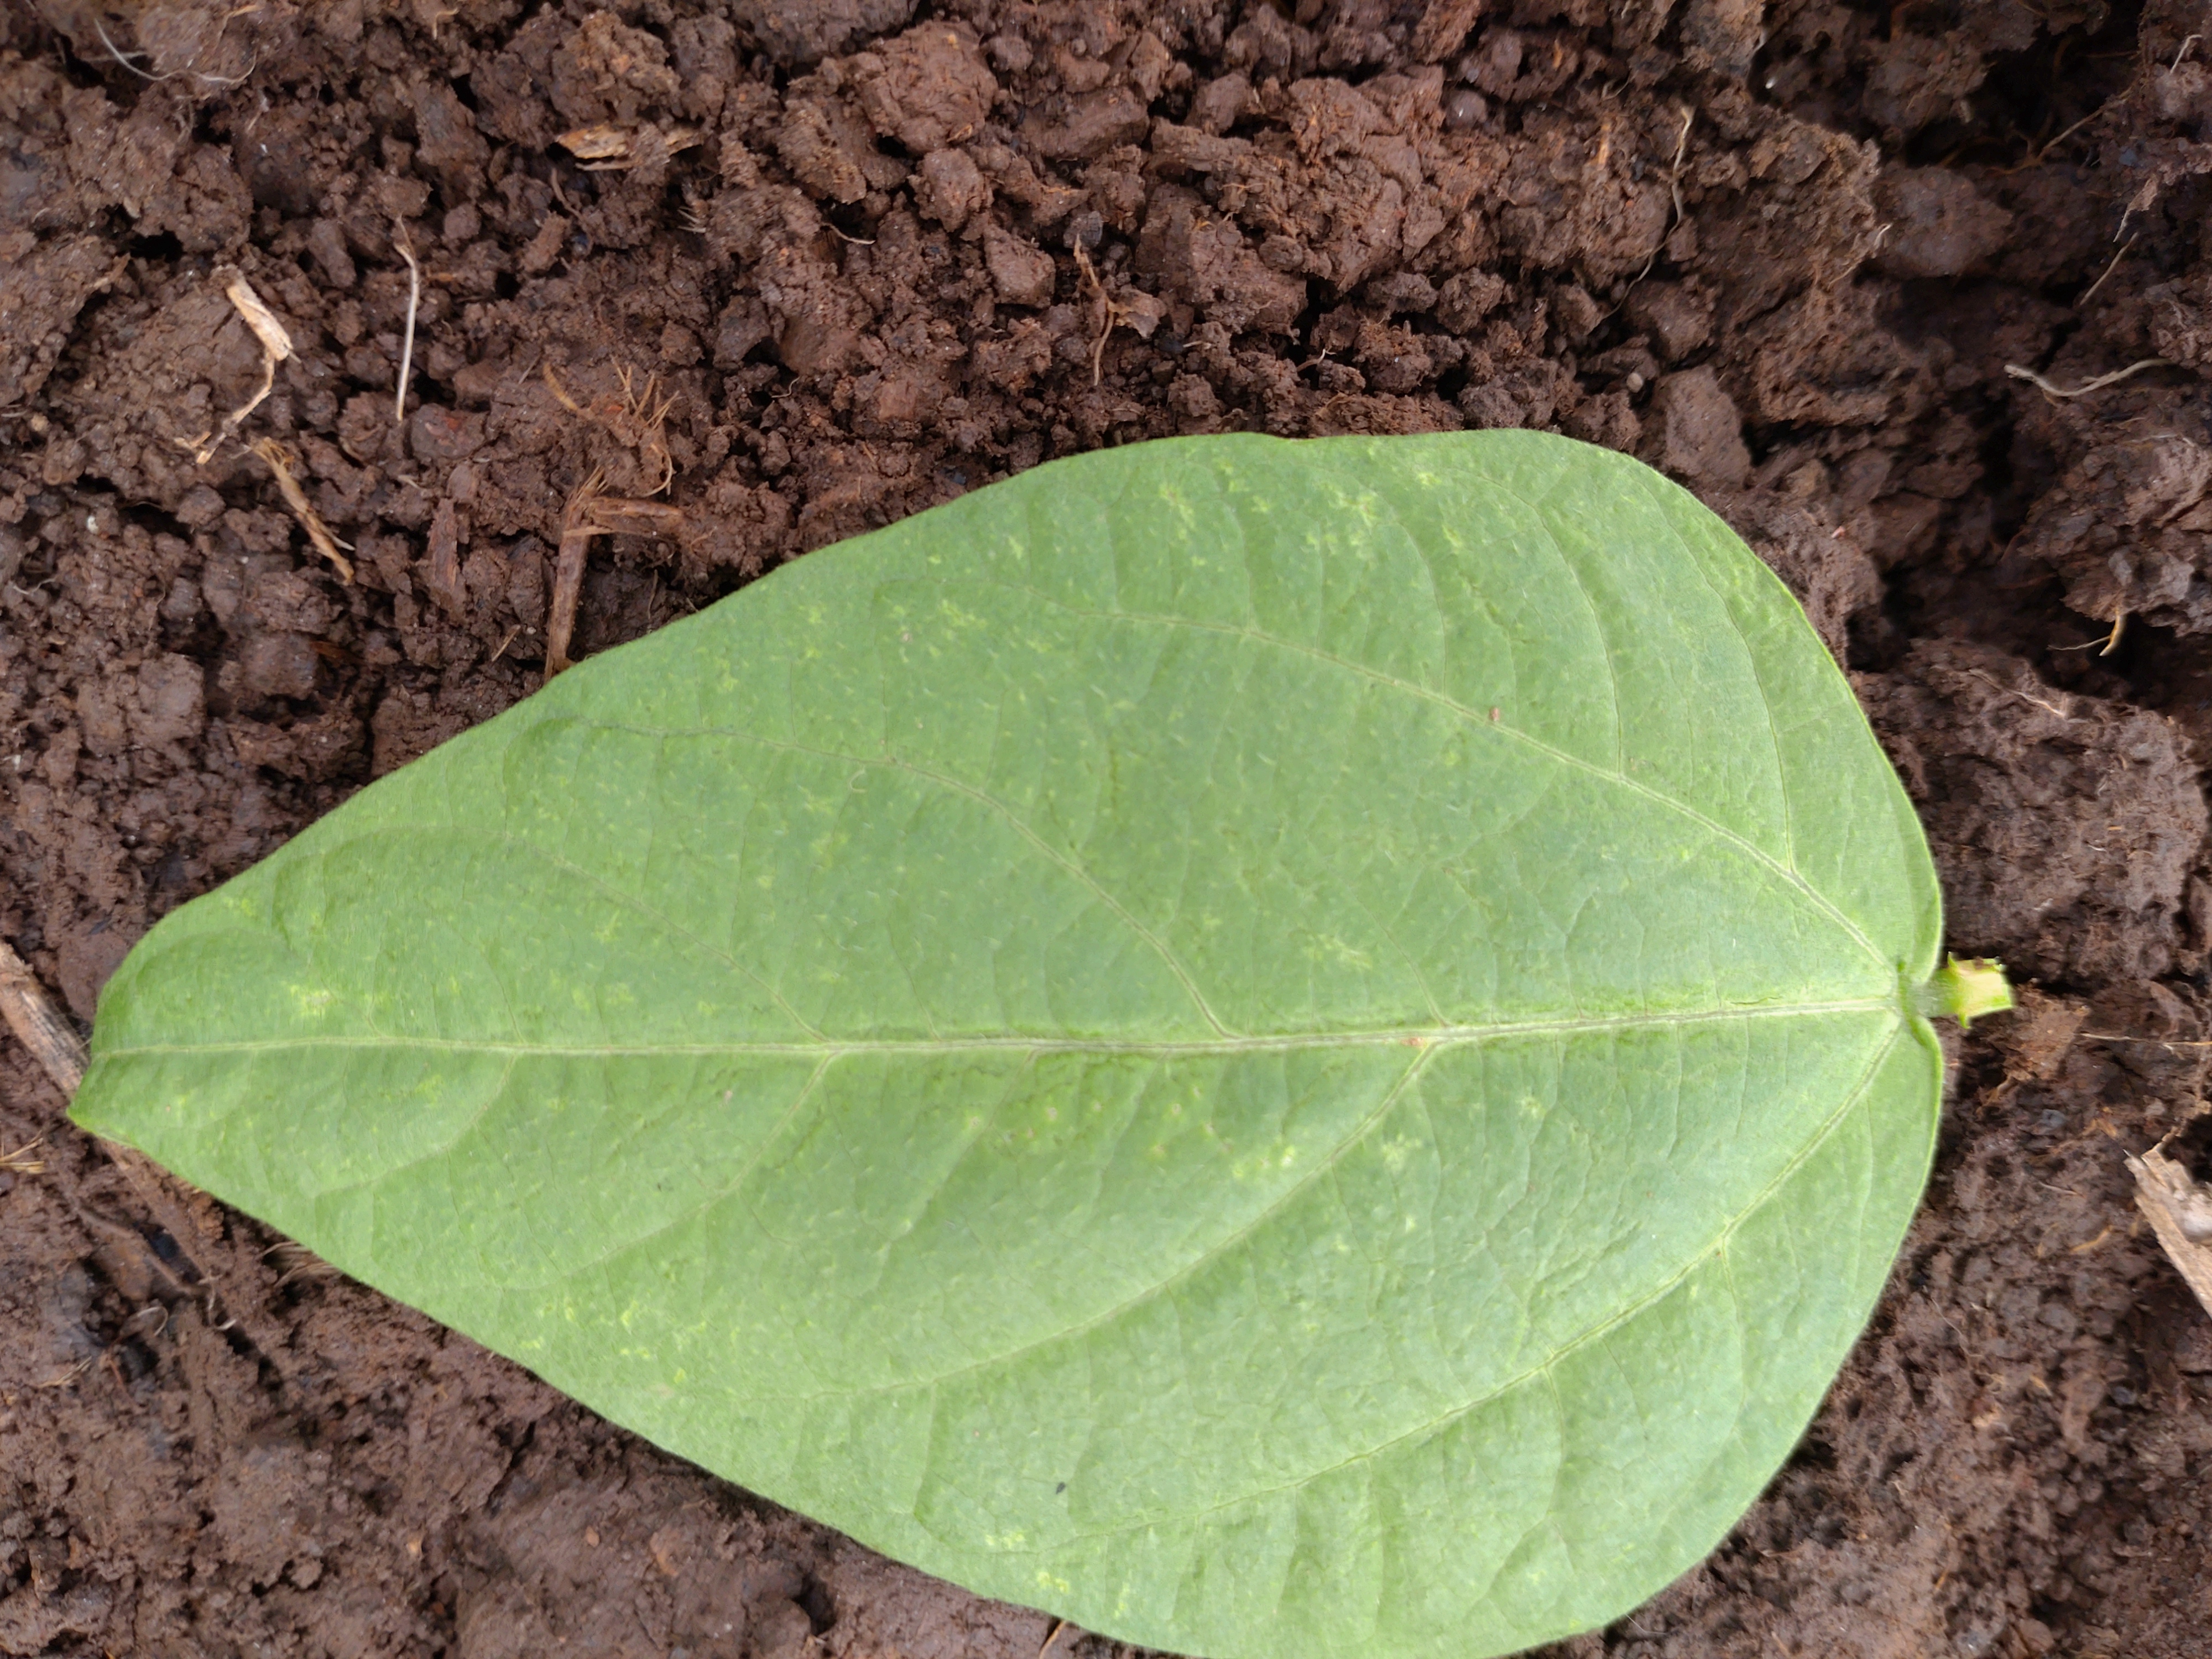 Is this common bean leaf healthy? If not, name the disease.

healthy
